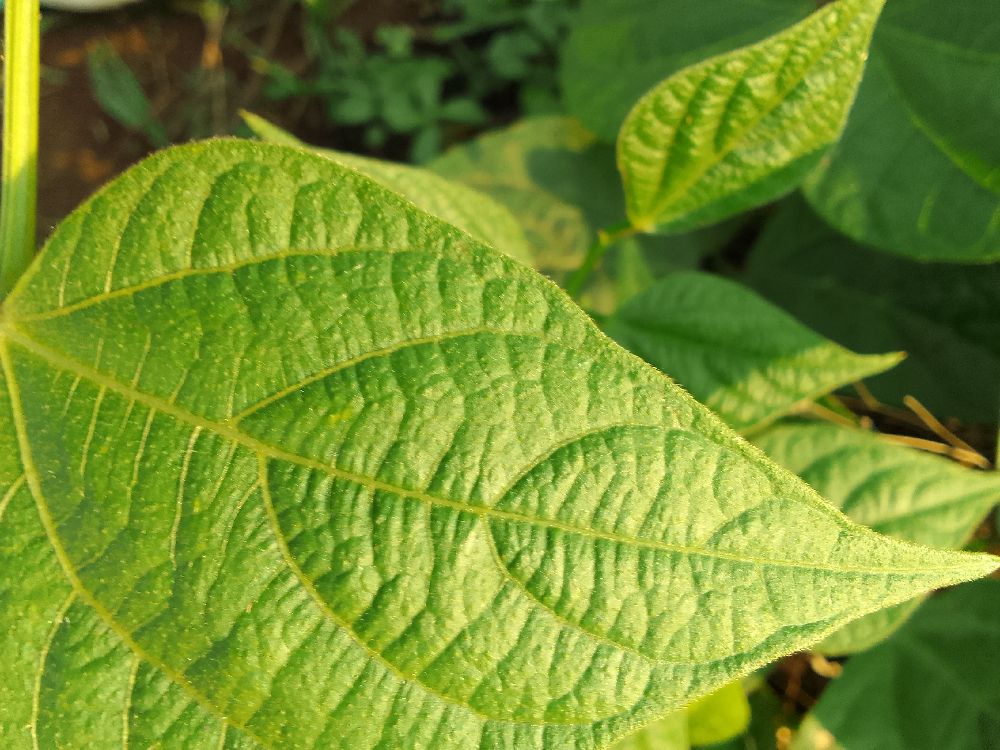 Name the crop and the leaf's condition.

common bean, healthy
